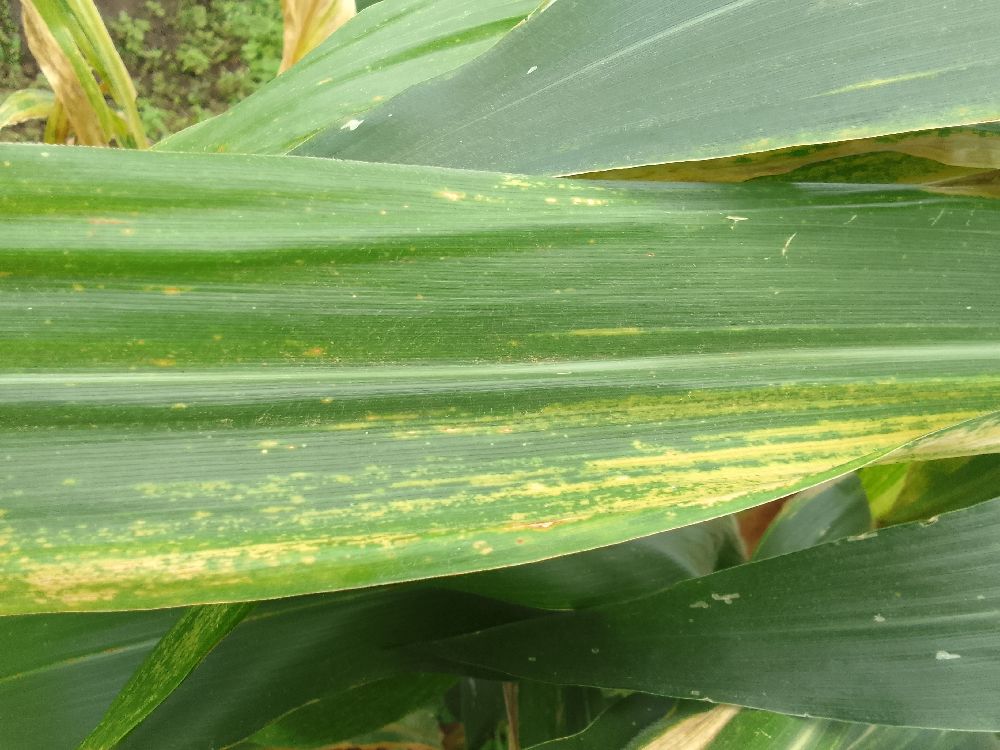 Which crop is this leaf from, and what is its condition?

maize, maize lethal necrosis
